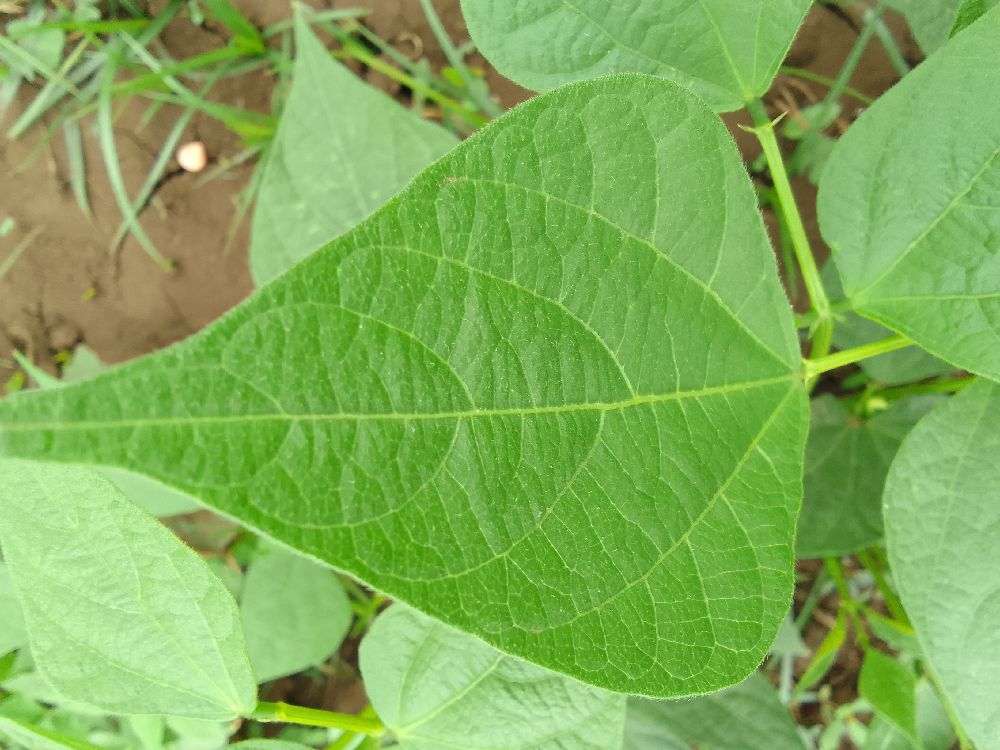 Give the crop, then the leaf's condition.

common bean, healthy
